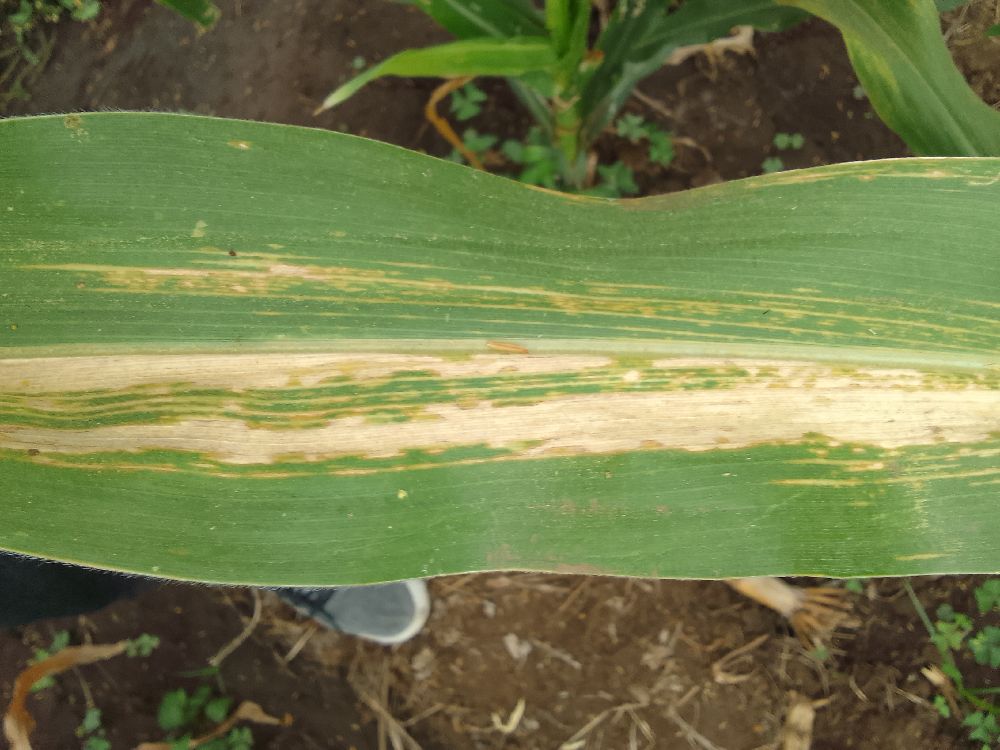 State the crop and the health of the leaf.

maize, maize lethal necrosis
